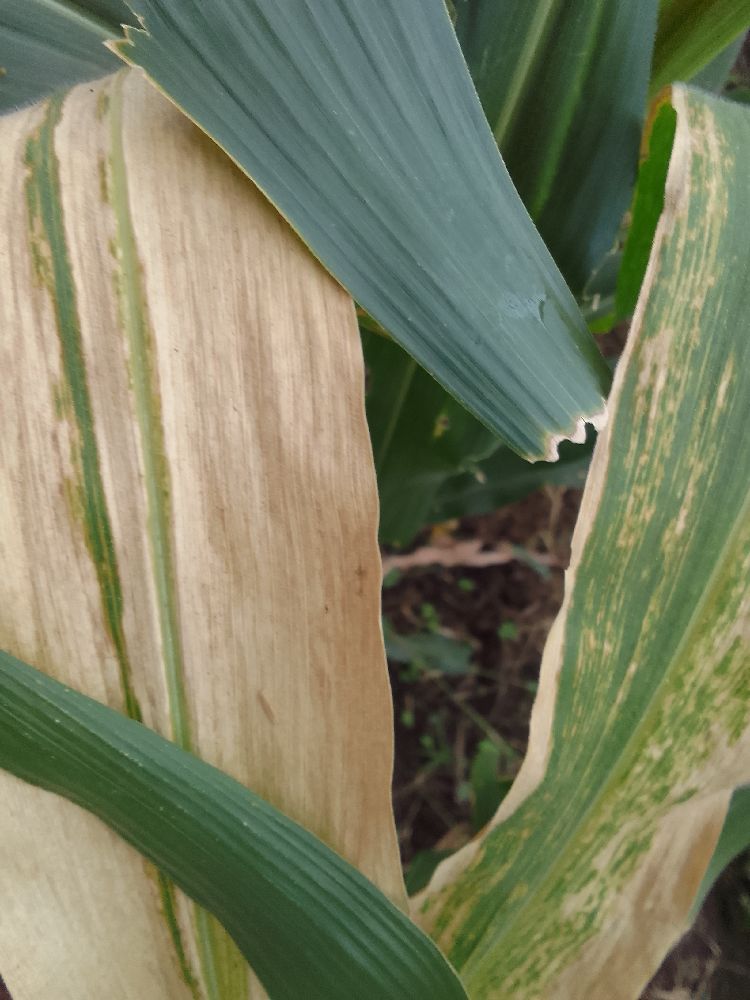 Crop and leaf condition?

maize, maize lethal necrosis
